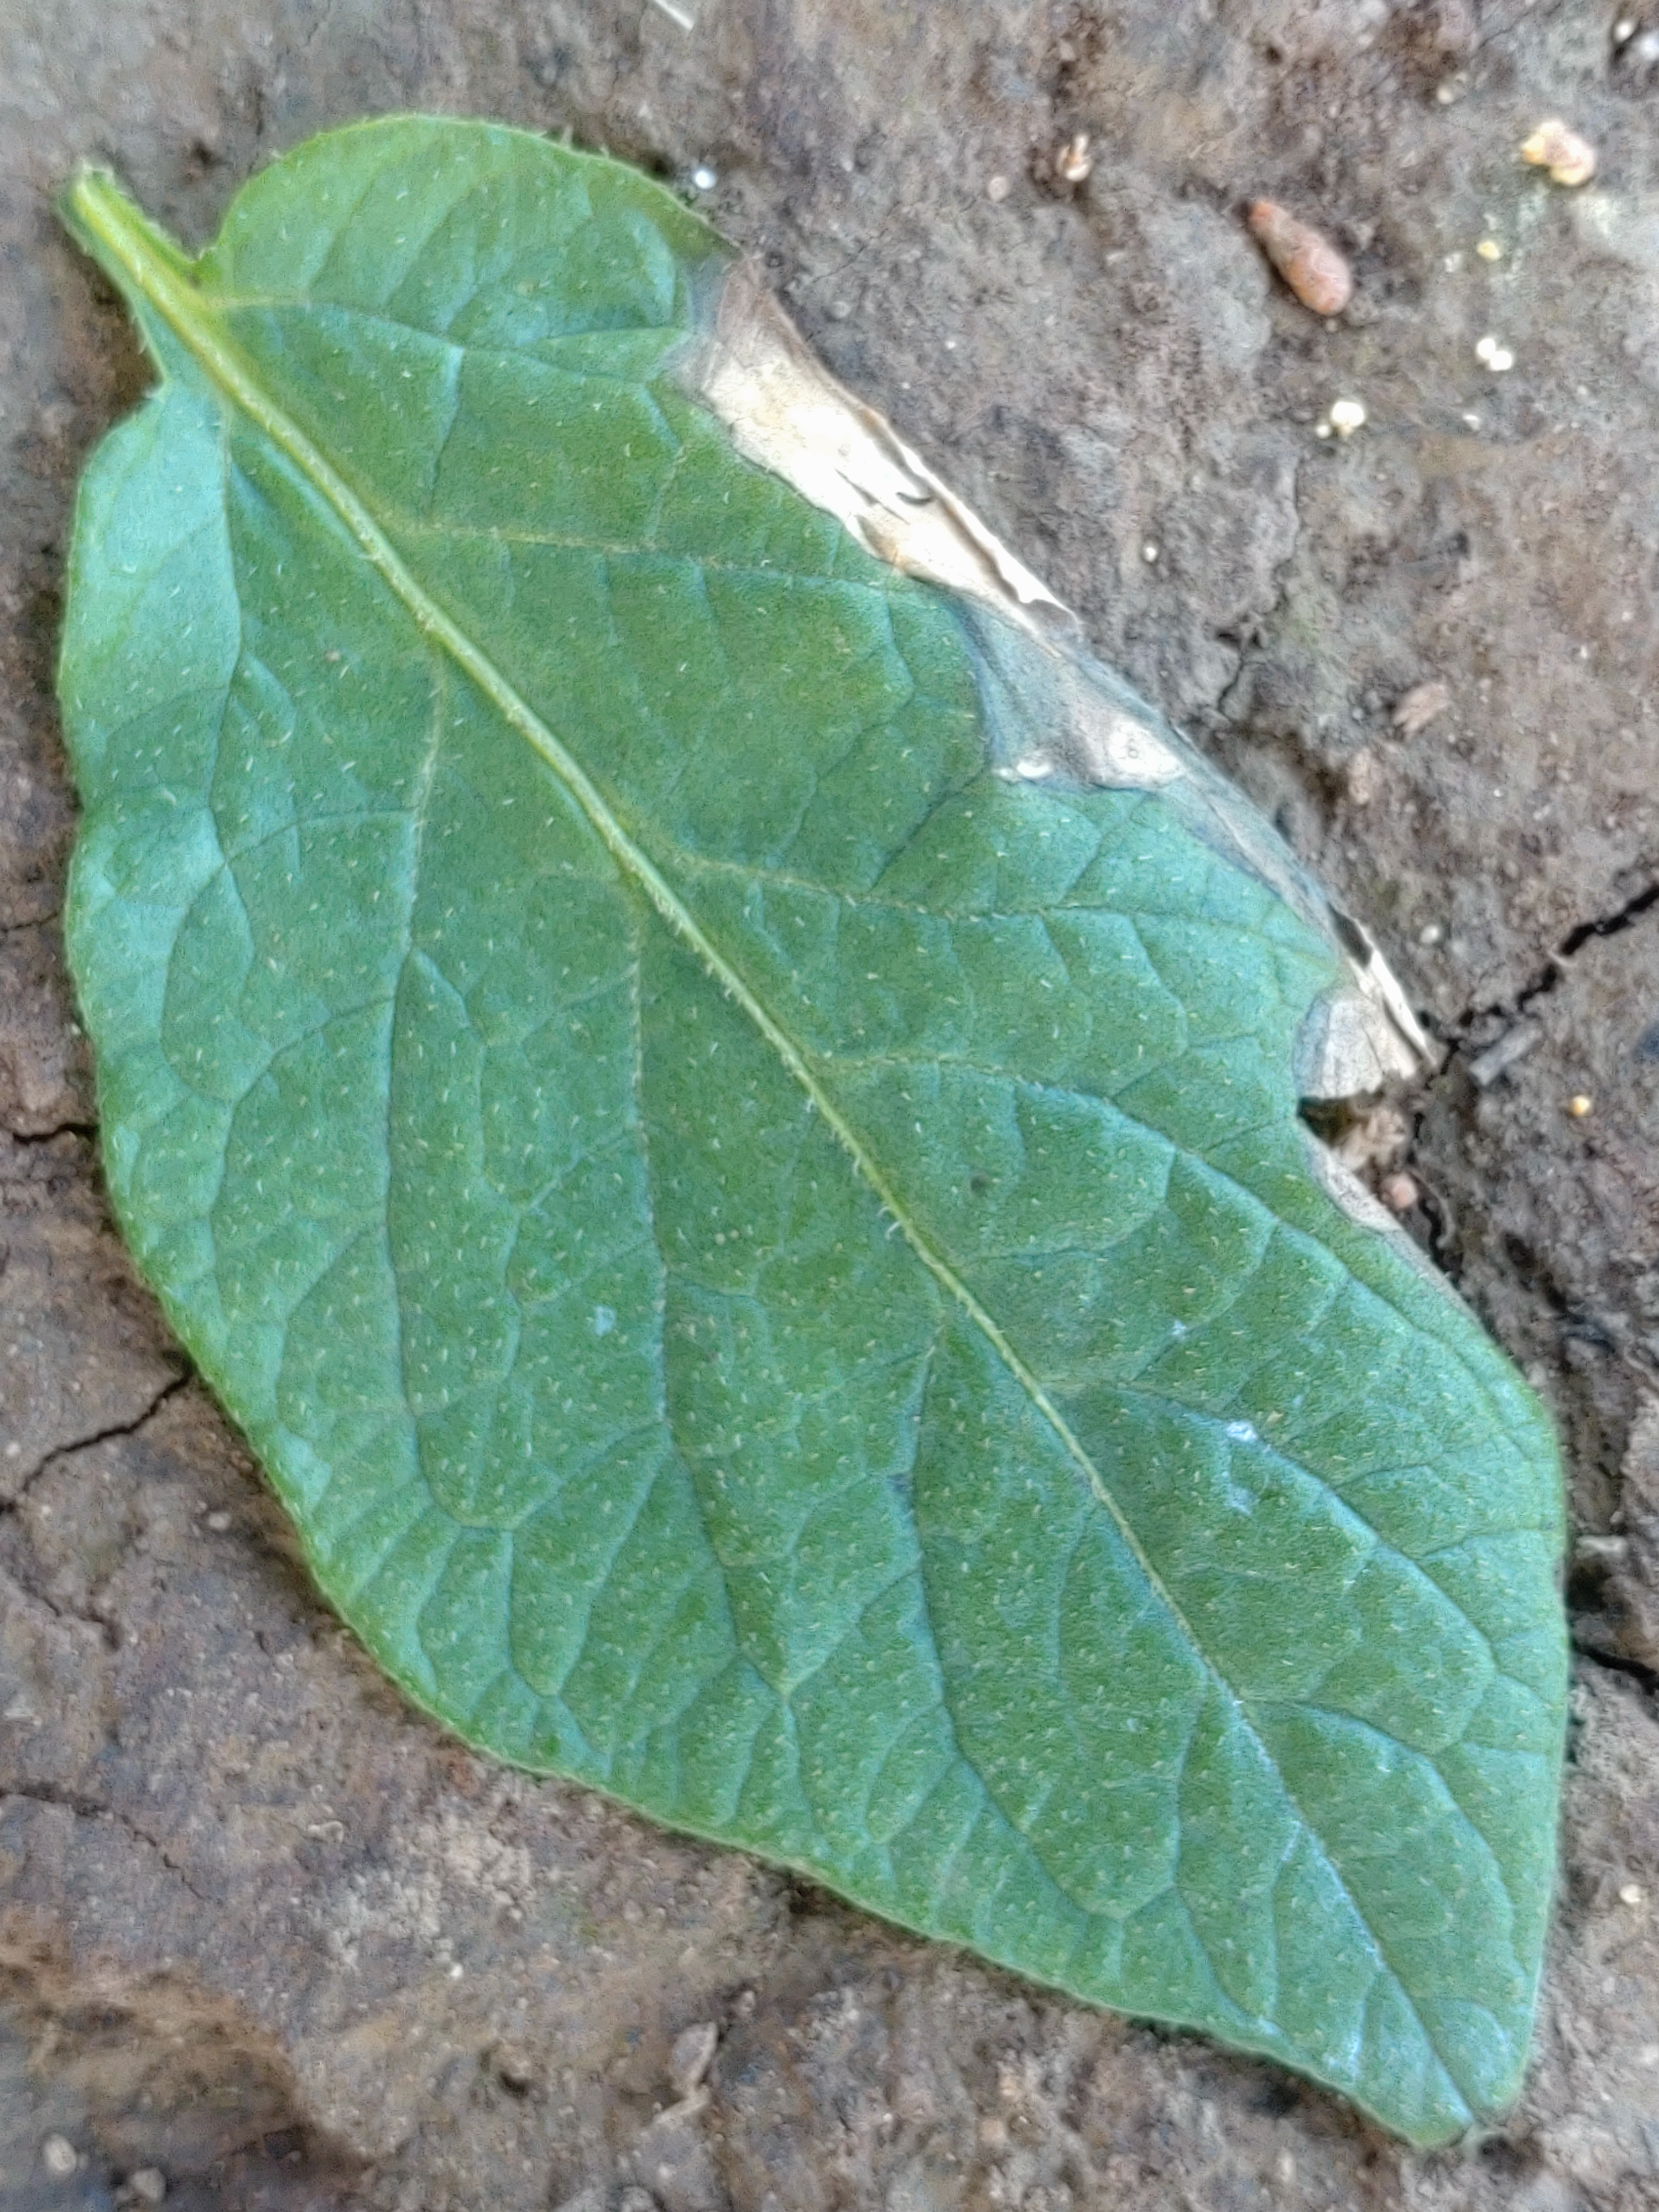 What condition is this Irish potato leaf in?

early blight
